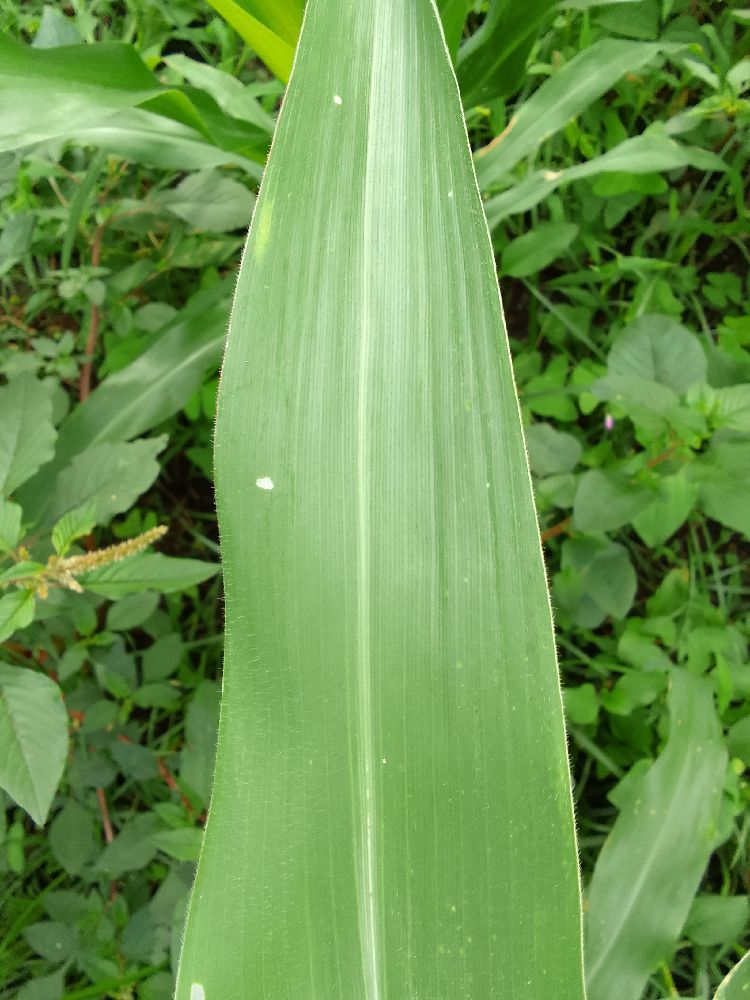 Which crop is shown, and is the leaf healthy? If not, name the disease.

maize, healthy
